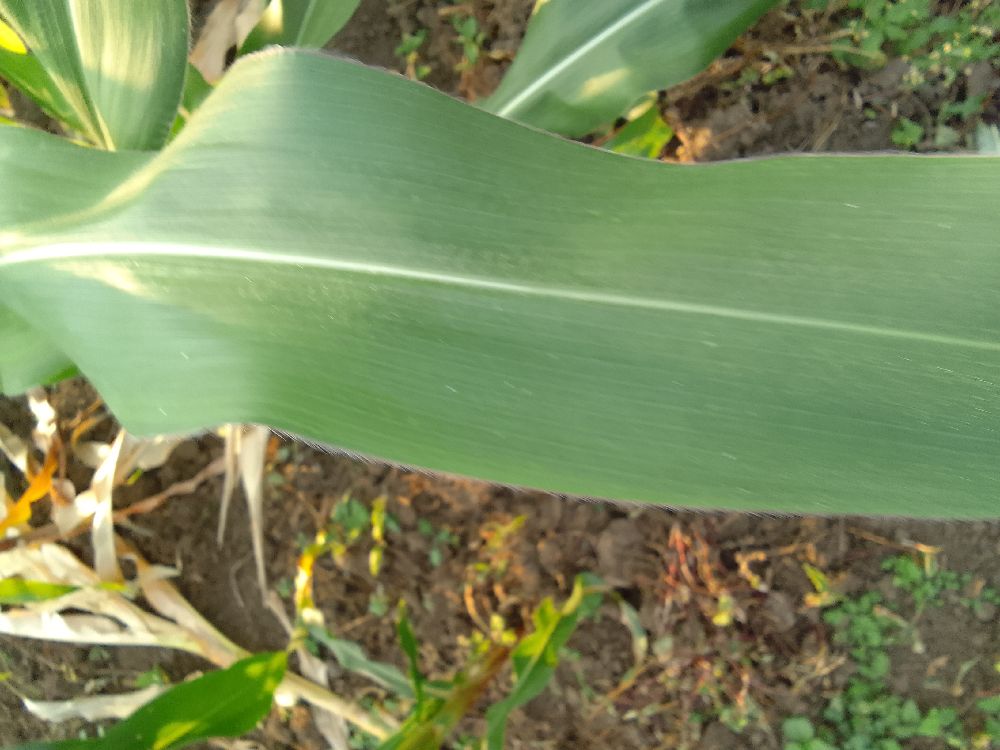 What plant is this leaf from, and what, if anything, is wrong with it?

maize, healthy
